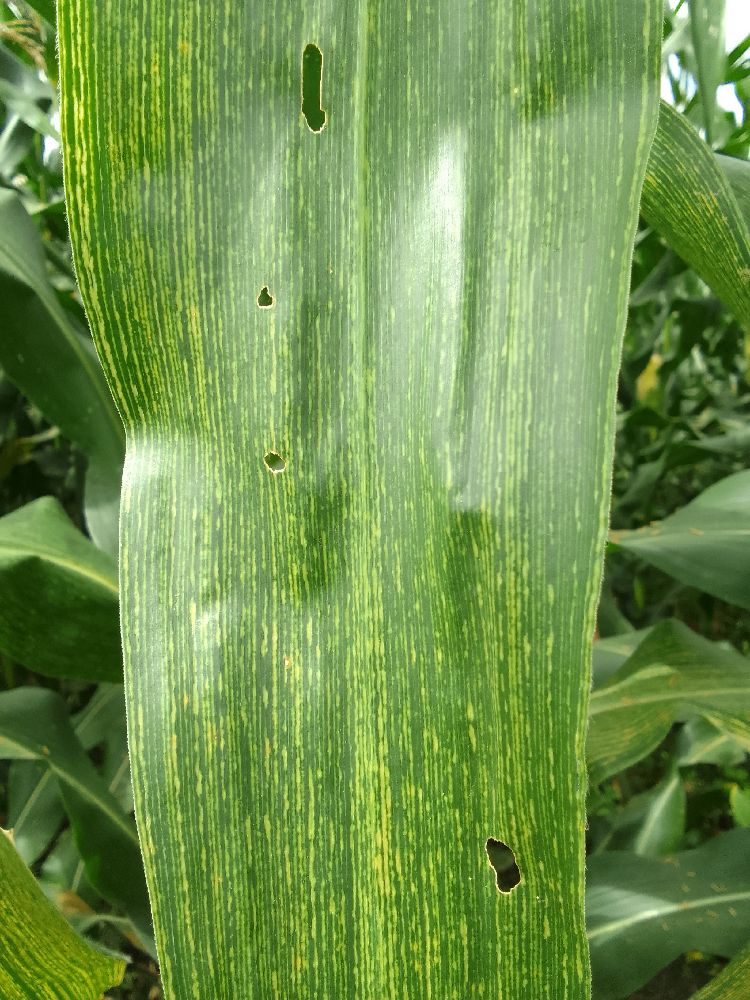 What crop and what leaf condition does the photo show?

maize, maize streak virus
